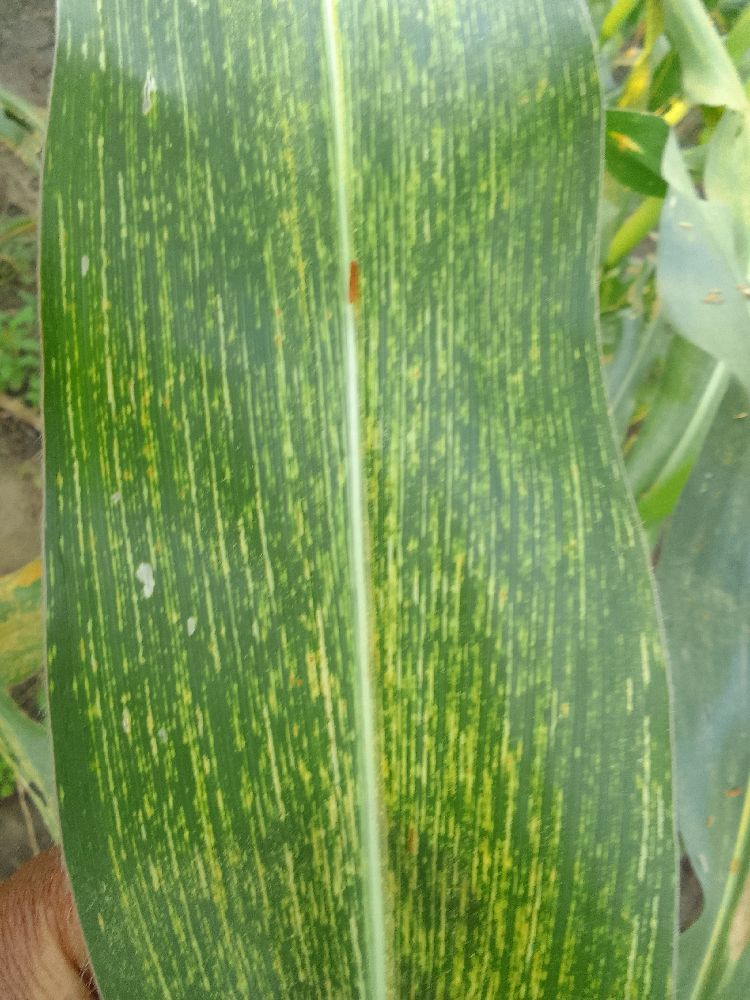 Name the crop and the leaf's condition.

maize, maize streak virus
